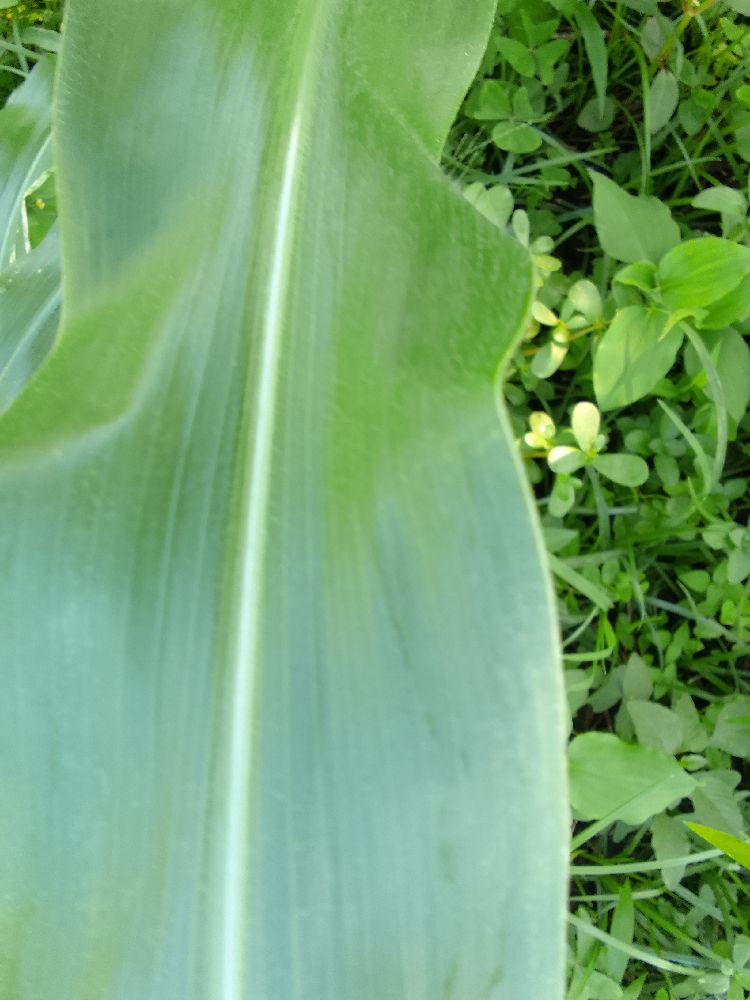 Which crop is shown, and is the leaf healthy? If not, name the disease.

maize, healthy
